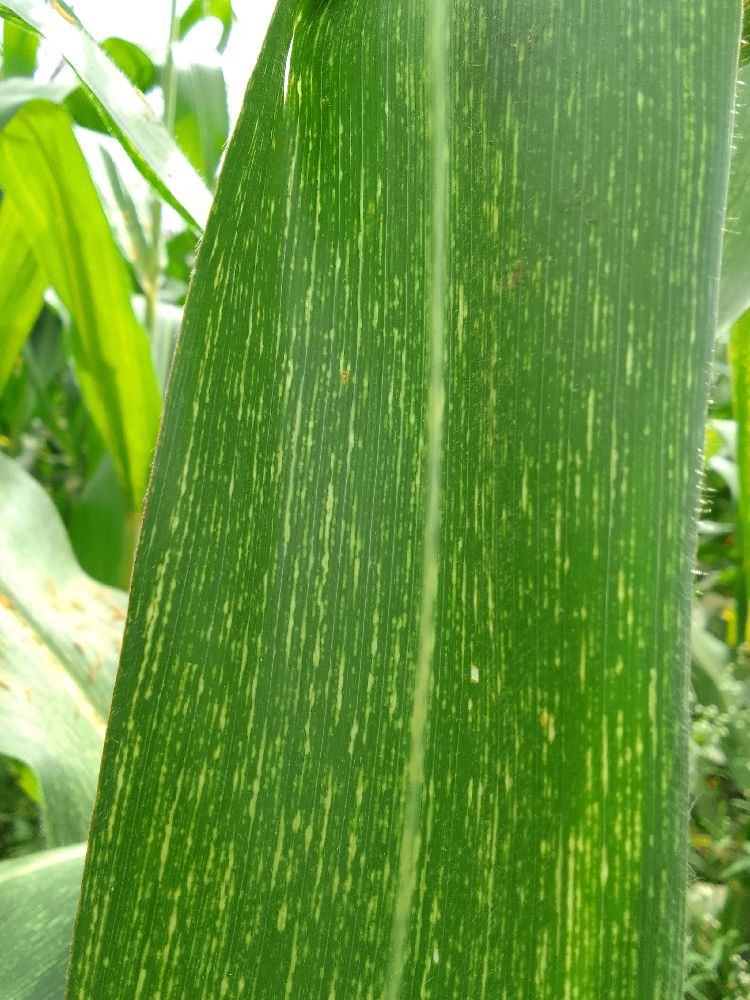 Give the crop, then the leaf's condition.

maize, maize streak virus
